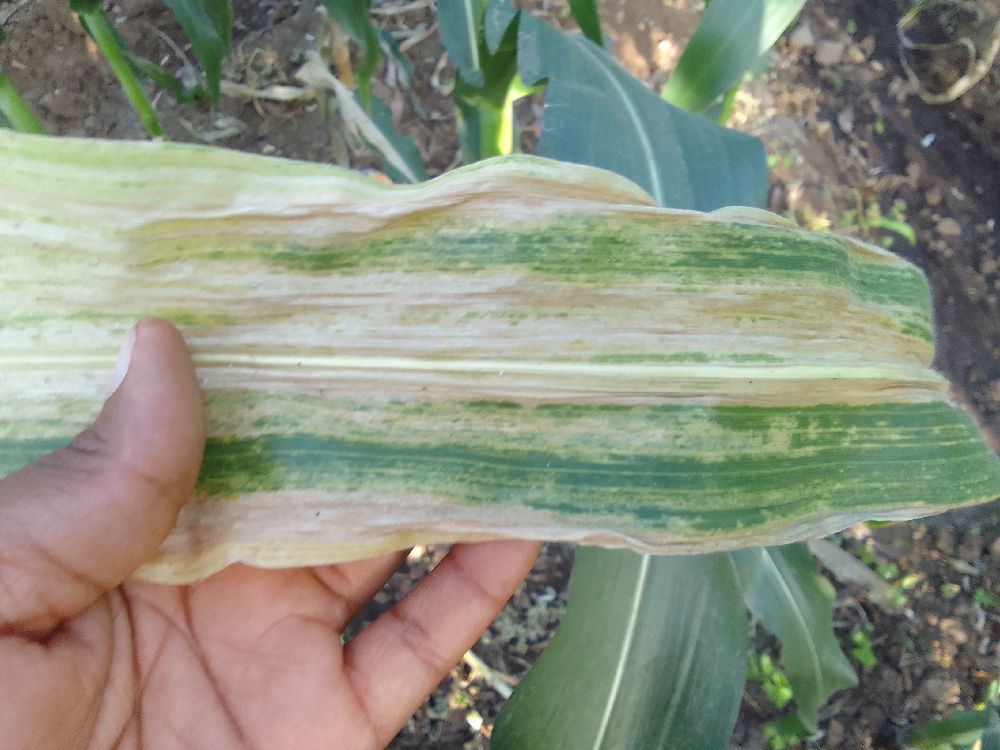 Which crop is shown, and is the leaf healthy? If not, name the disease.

maize, maize lethal necrosis
